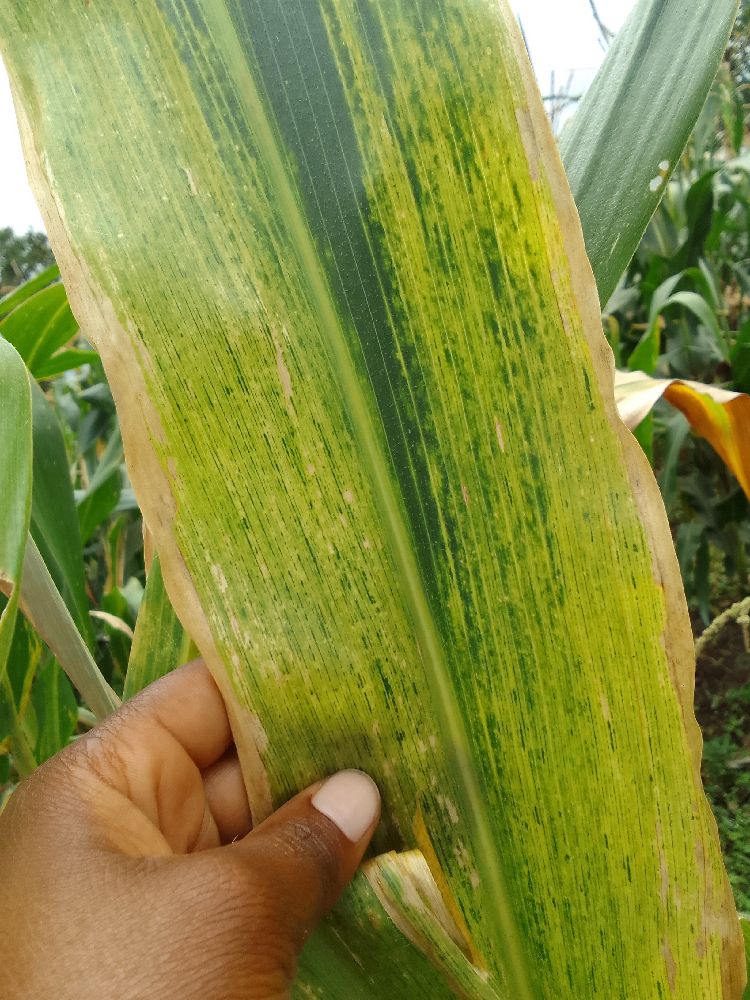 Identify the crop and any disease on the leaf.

maize, maize lethal necrosis
